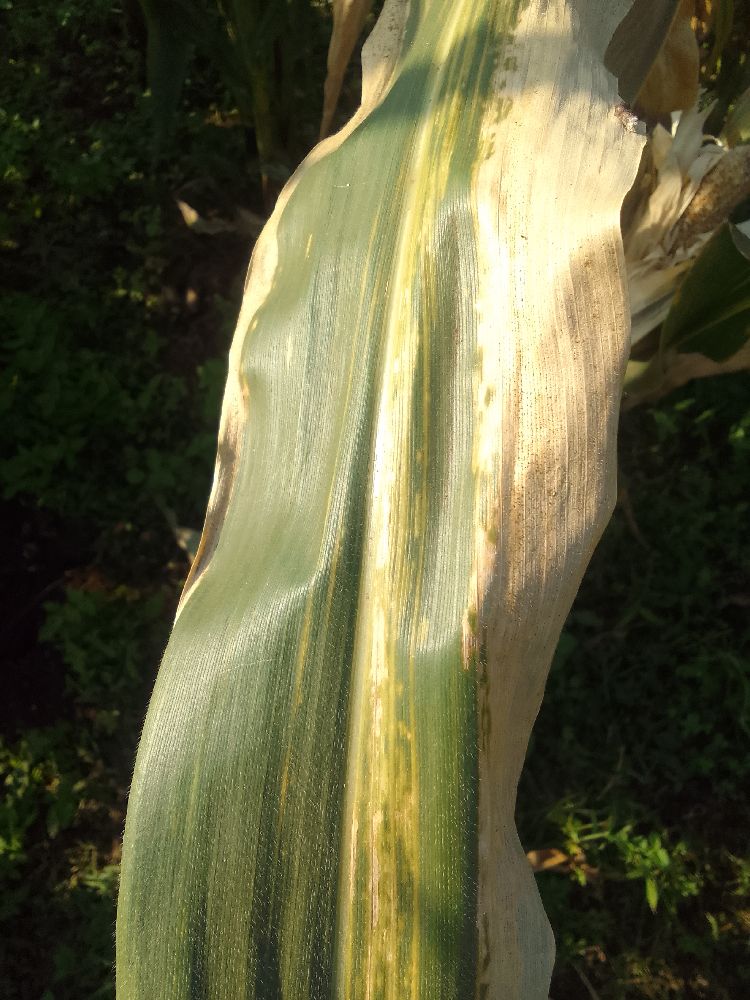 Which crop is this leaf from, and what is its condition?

maize, maize lethal necrosis
